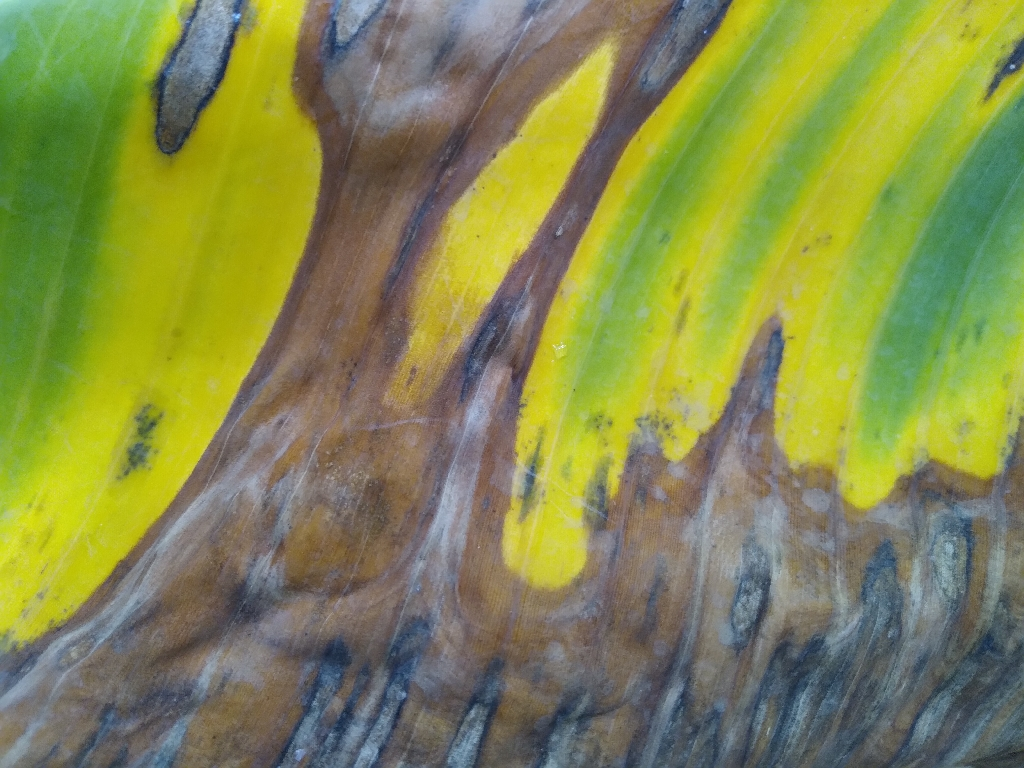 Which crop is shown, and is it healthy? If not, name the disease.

banana, black sigatoka
